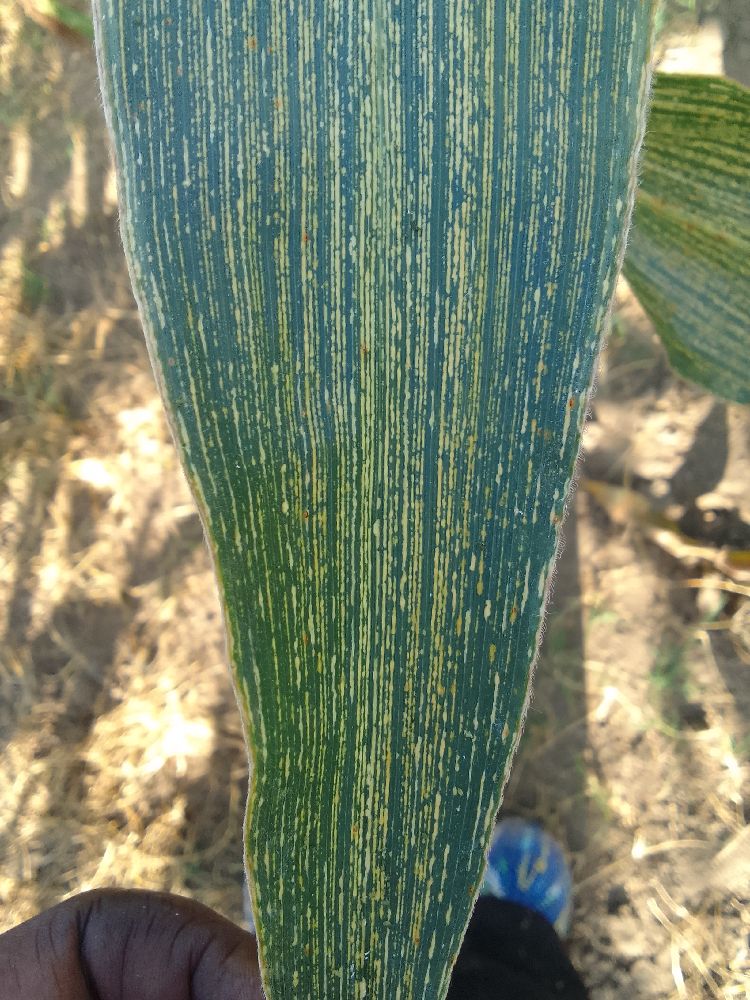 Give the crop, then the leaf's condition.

maize, maize streak virus
